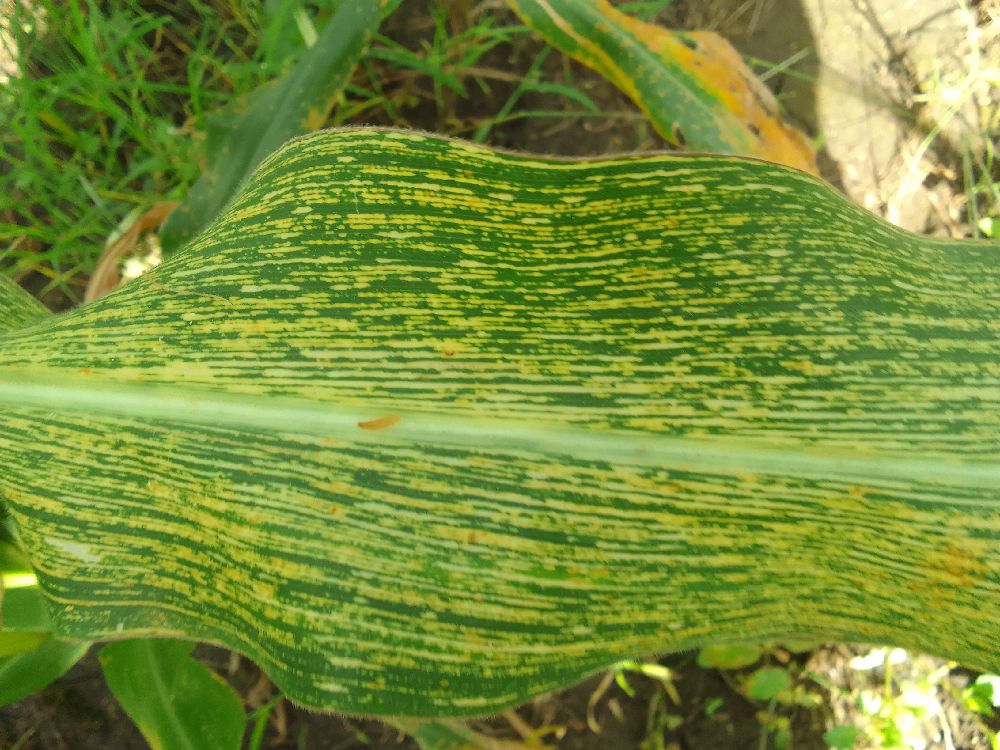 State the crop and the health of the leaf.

maize, maize streak virus
